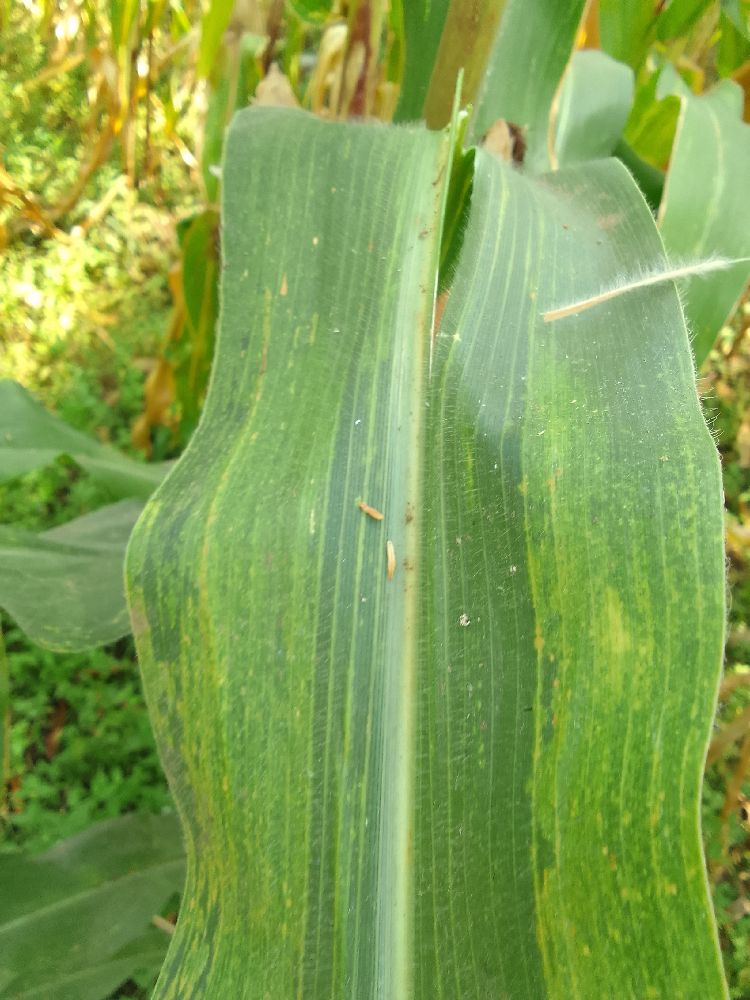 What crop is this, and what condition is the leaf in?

maize, maize lethal necrosis
